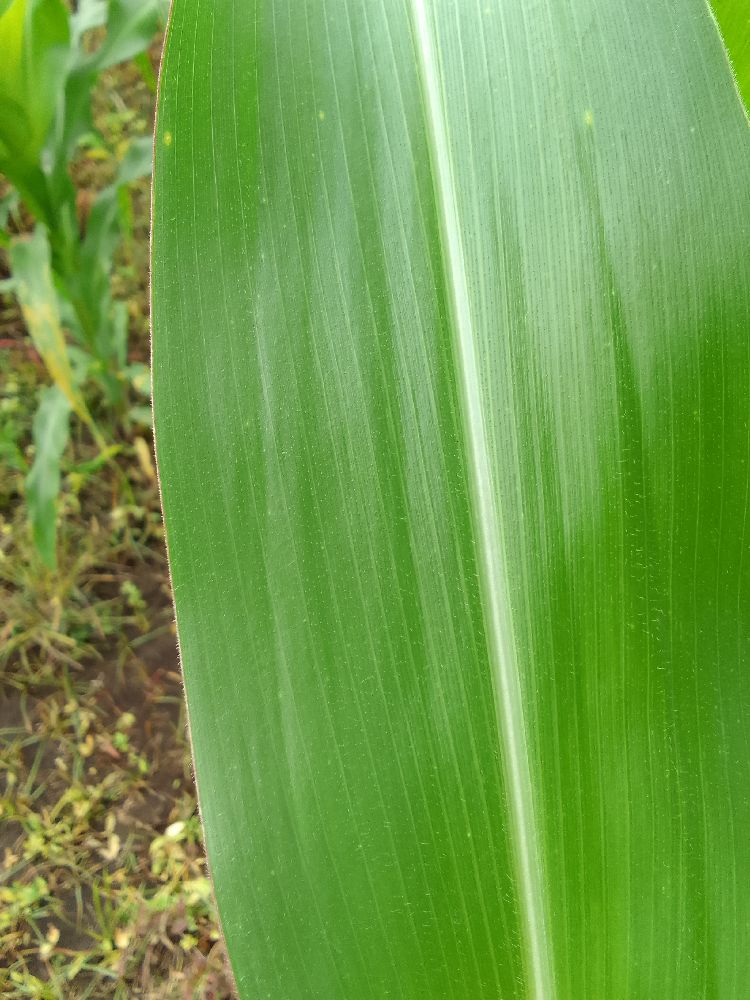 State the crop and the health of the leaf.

maize, healthy
